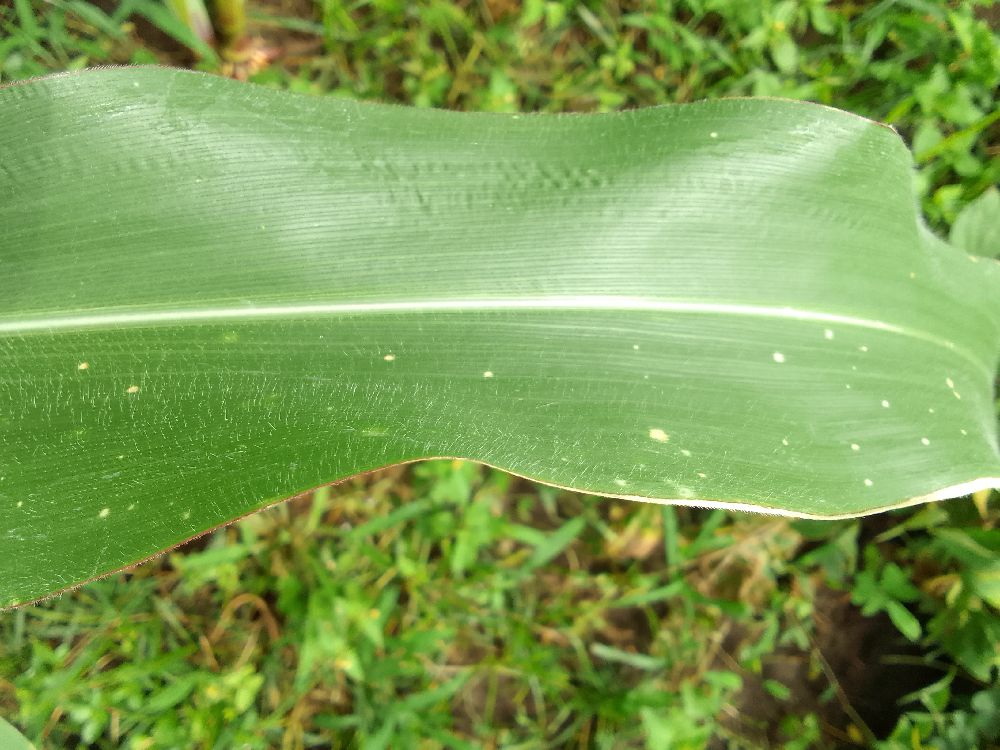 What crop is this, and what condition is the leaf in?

maize, healthy
